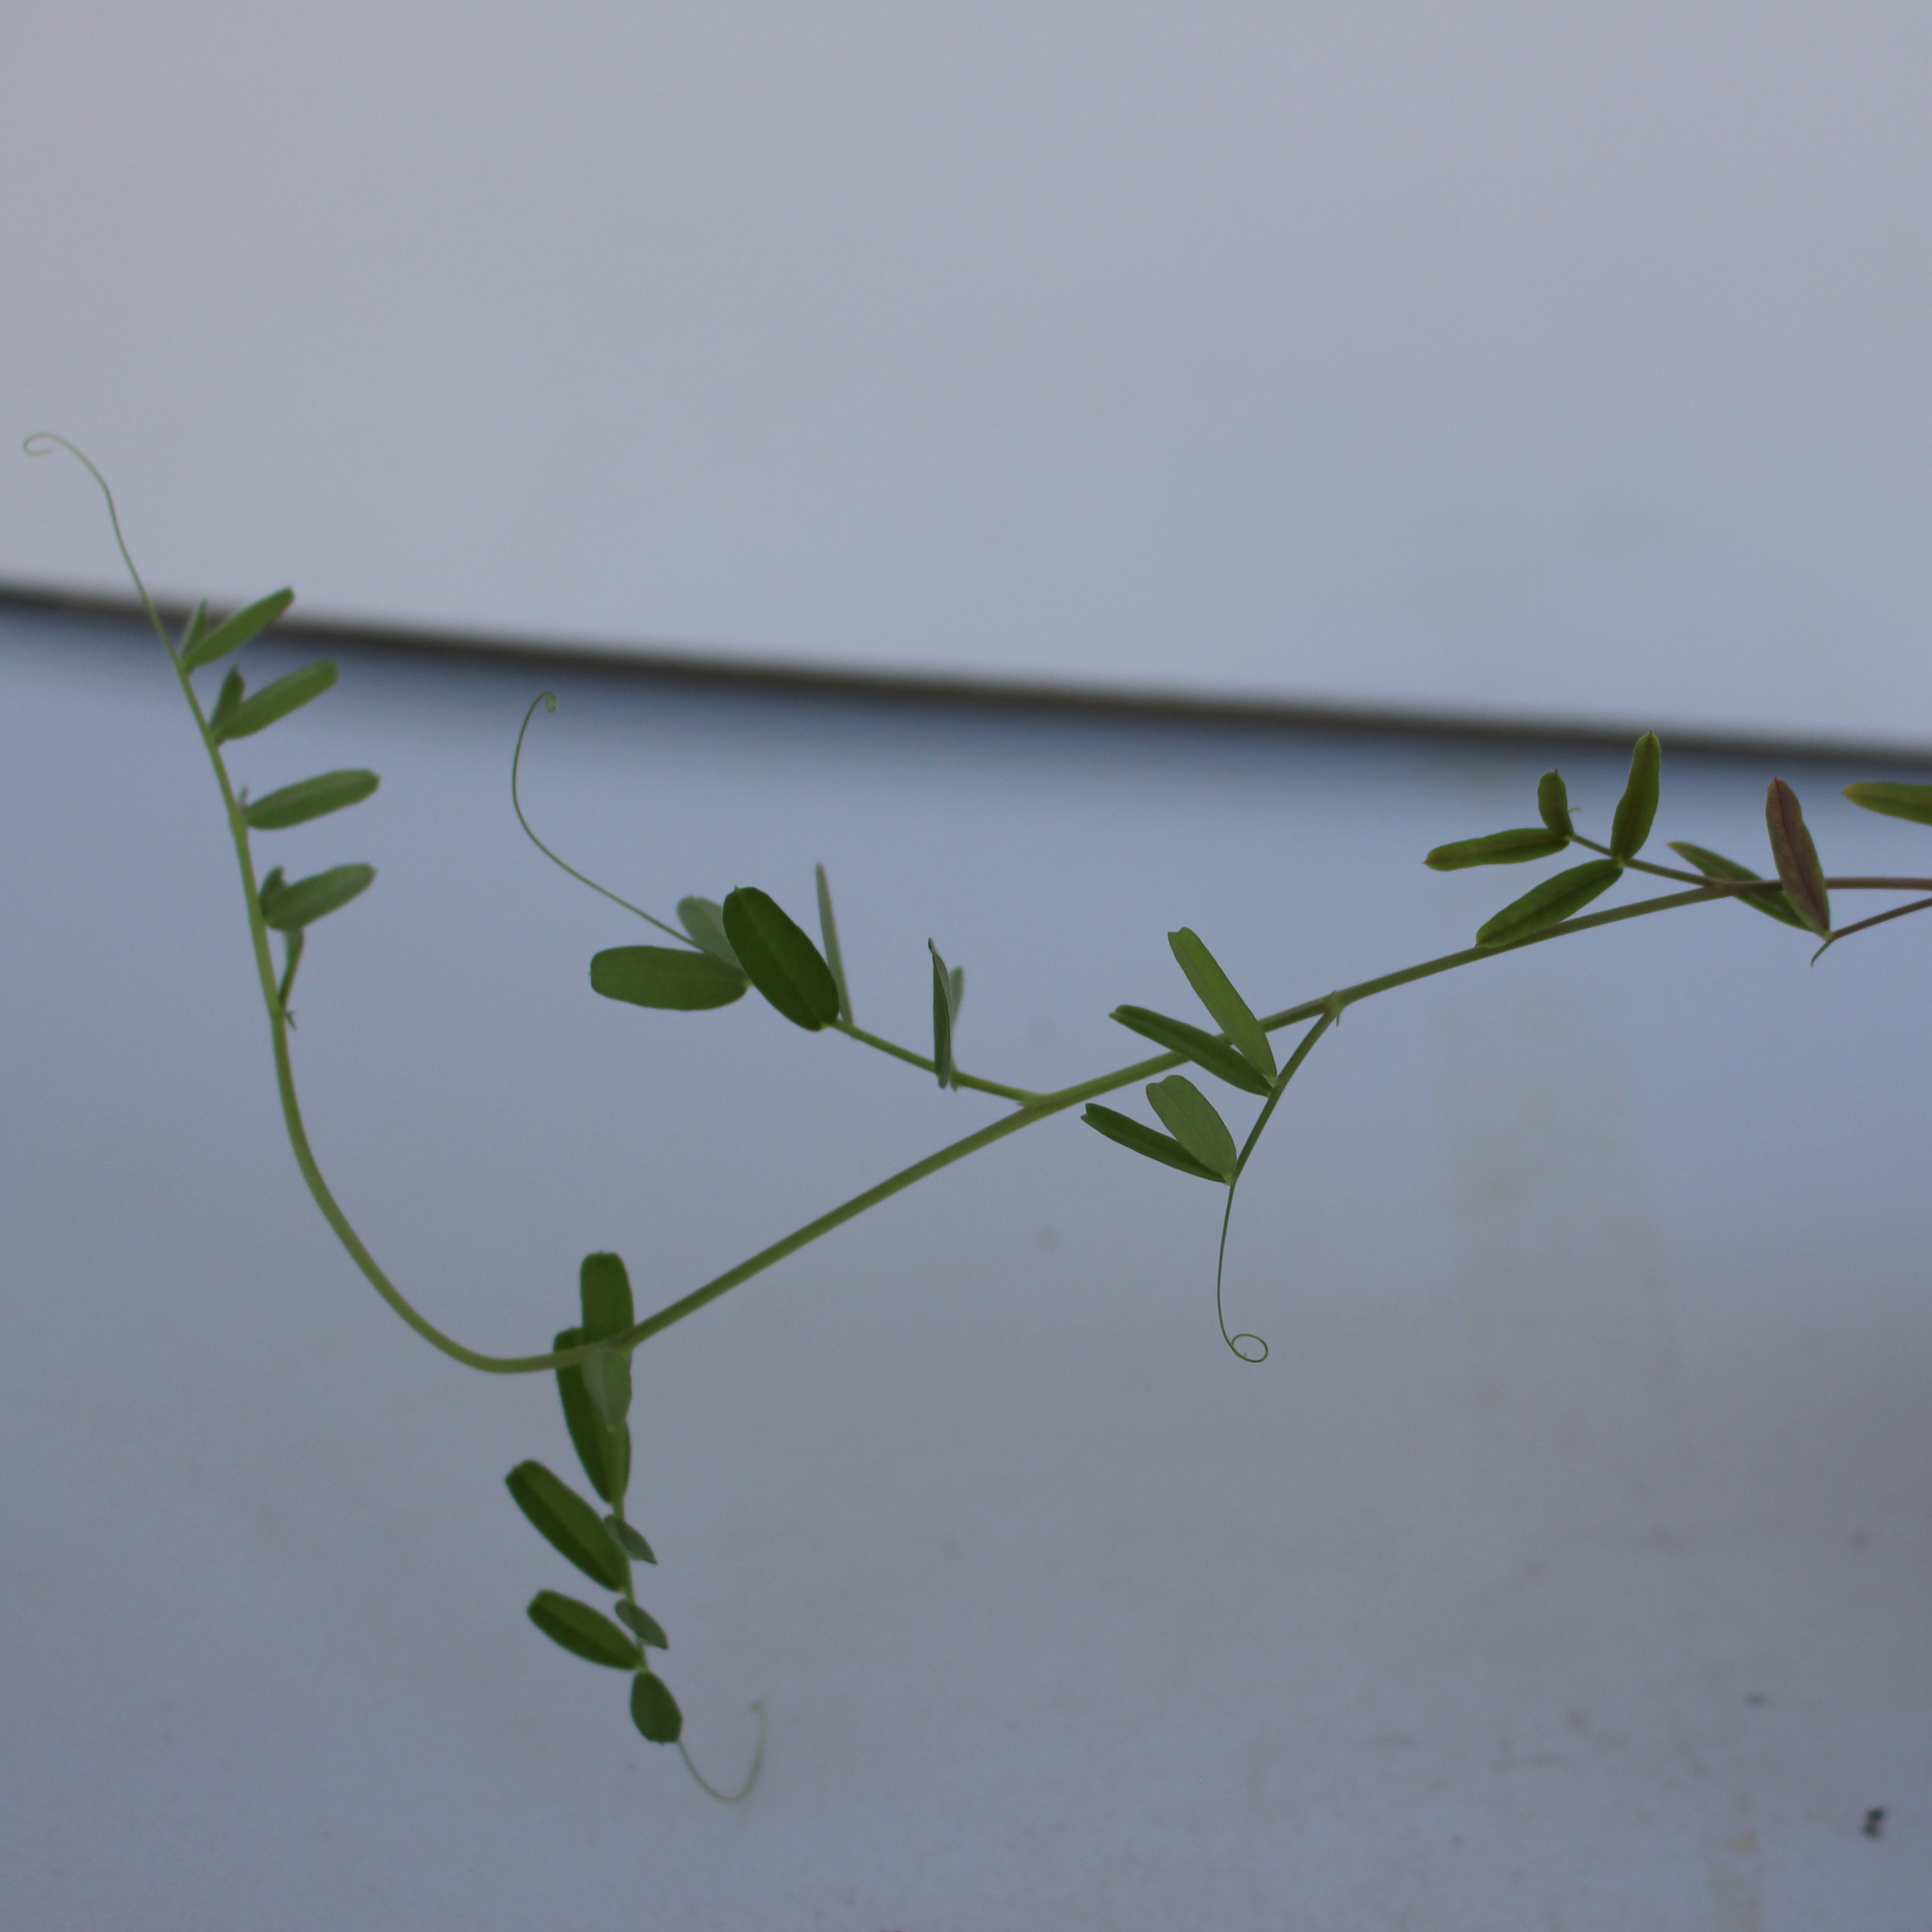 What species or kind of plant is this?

Vicia sativa
